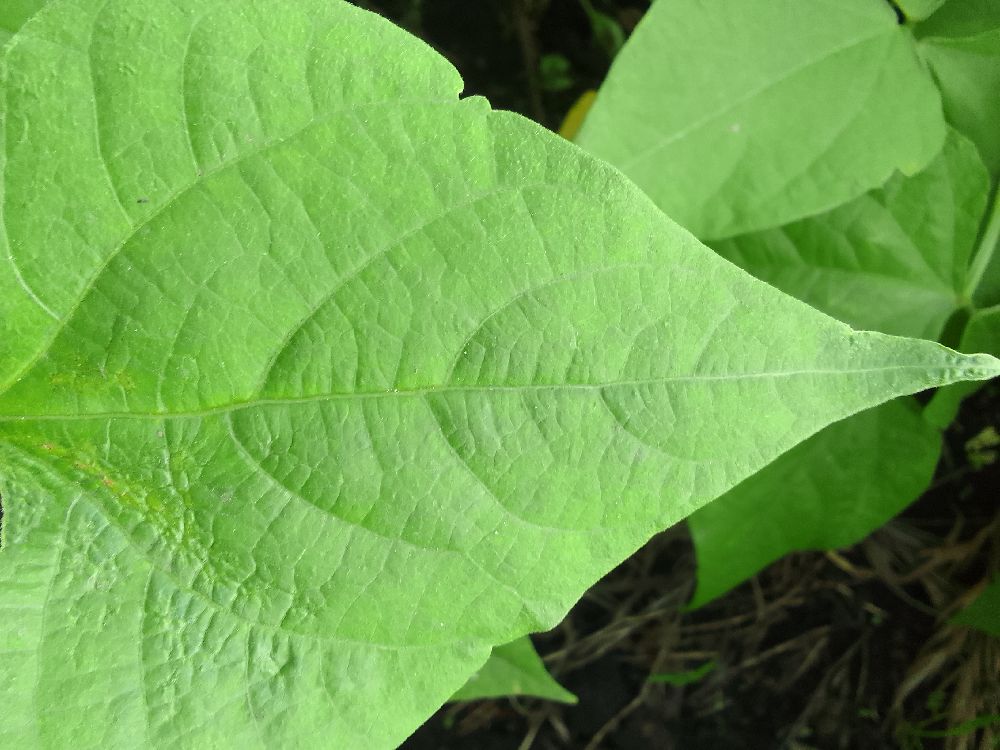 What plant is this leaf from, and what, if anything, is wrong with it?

common bean, healthy
